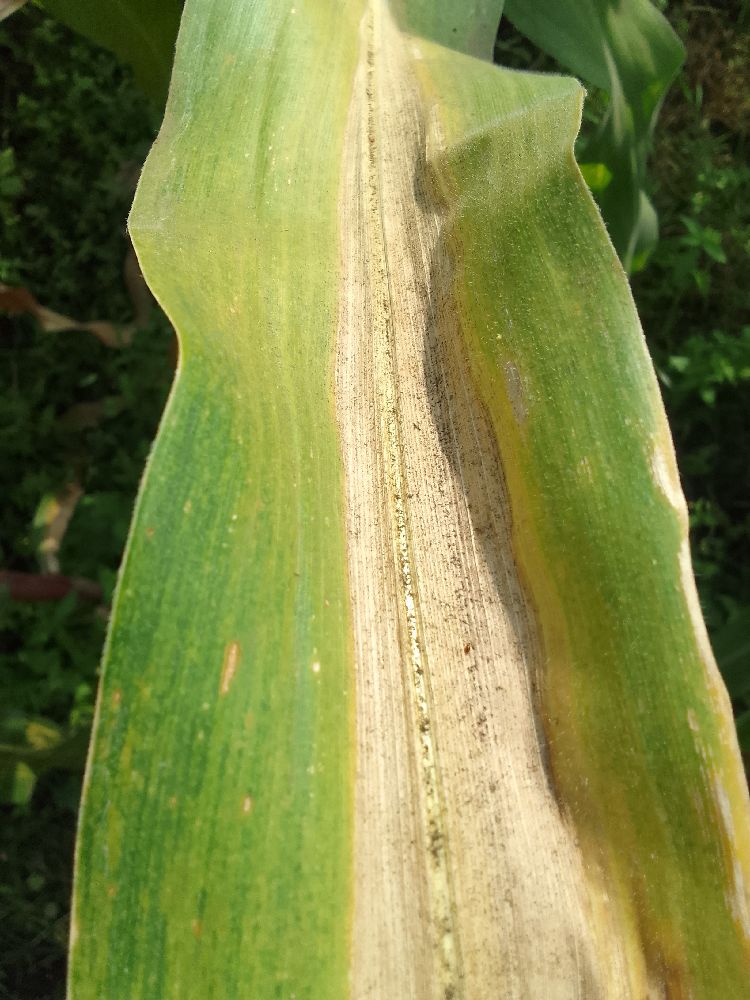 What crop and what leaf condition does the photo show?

maize, maize lethal necrosis
